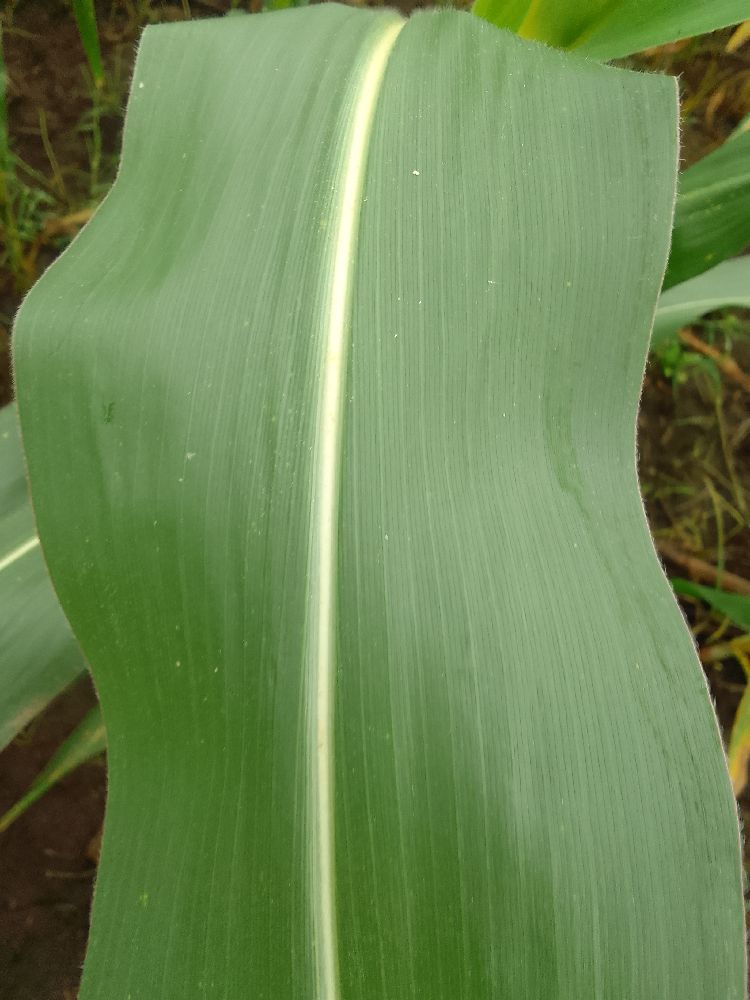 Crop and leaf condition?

maize, healthy
